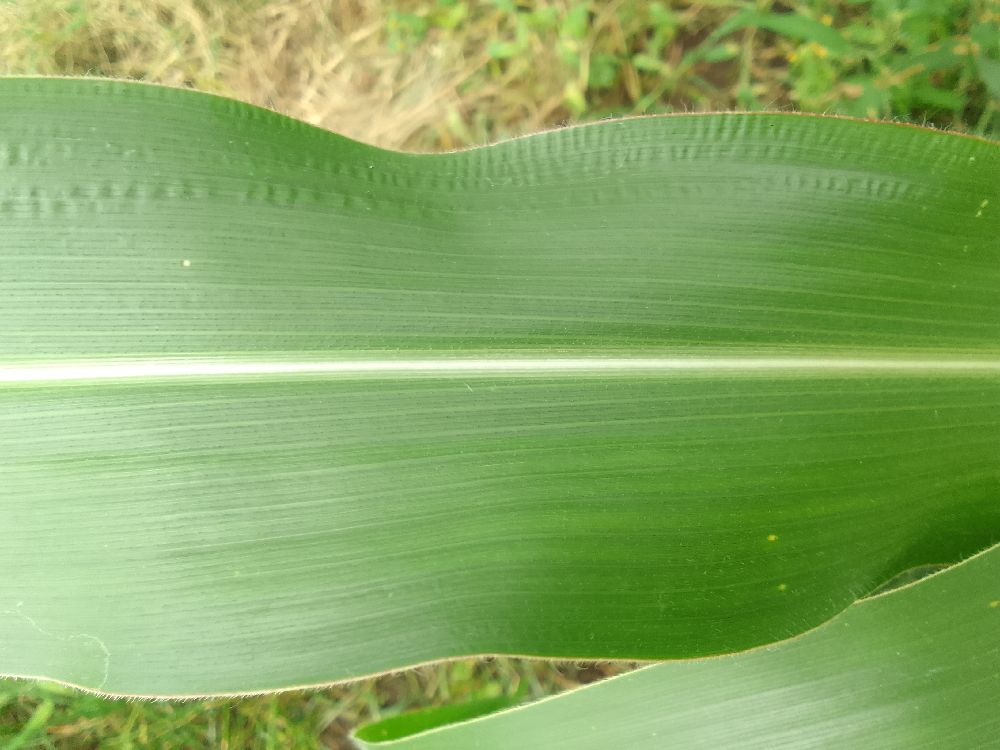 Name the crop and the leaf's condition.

maize, healthy
